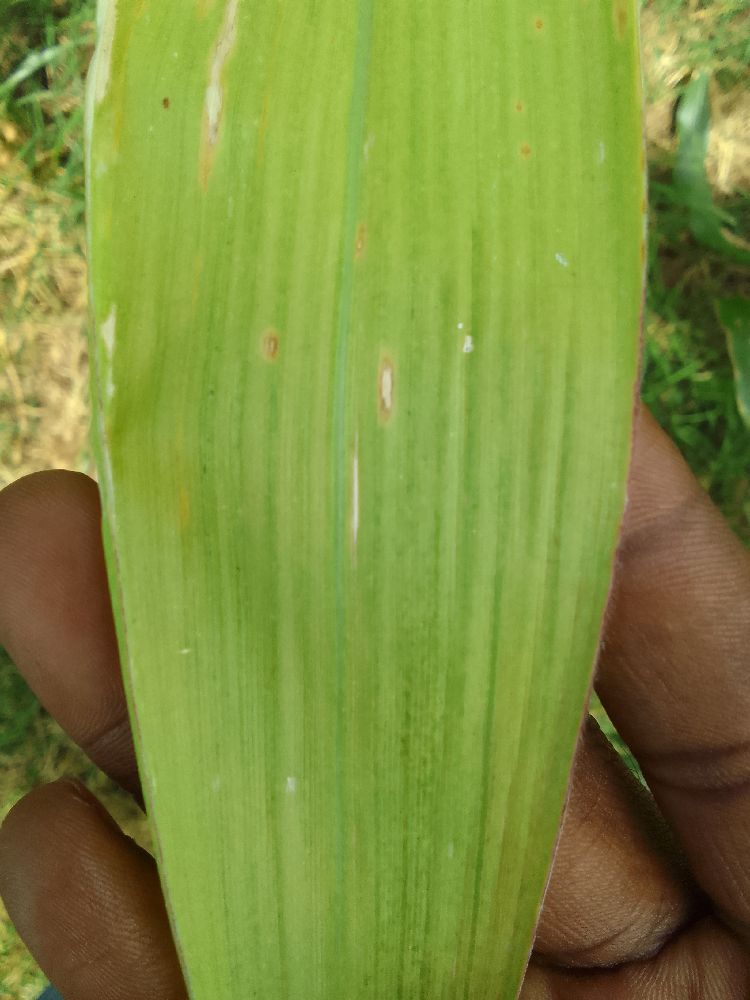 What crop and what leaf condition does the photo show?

maize, maize lethal necrosis
